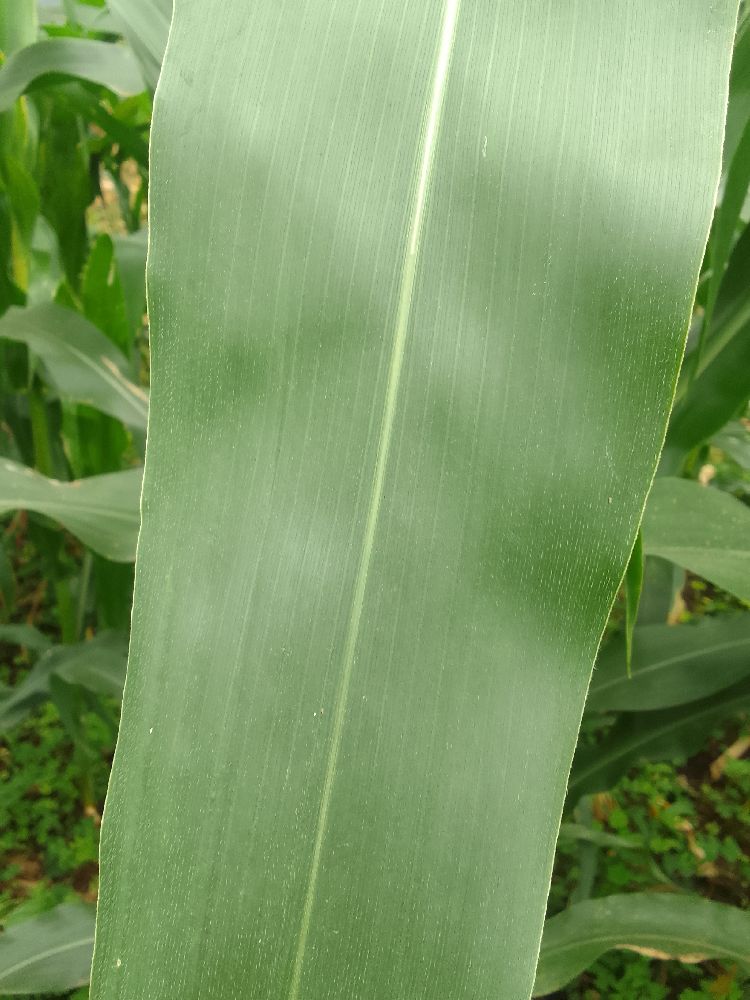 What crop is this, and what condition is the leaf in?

maize, healthy
